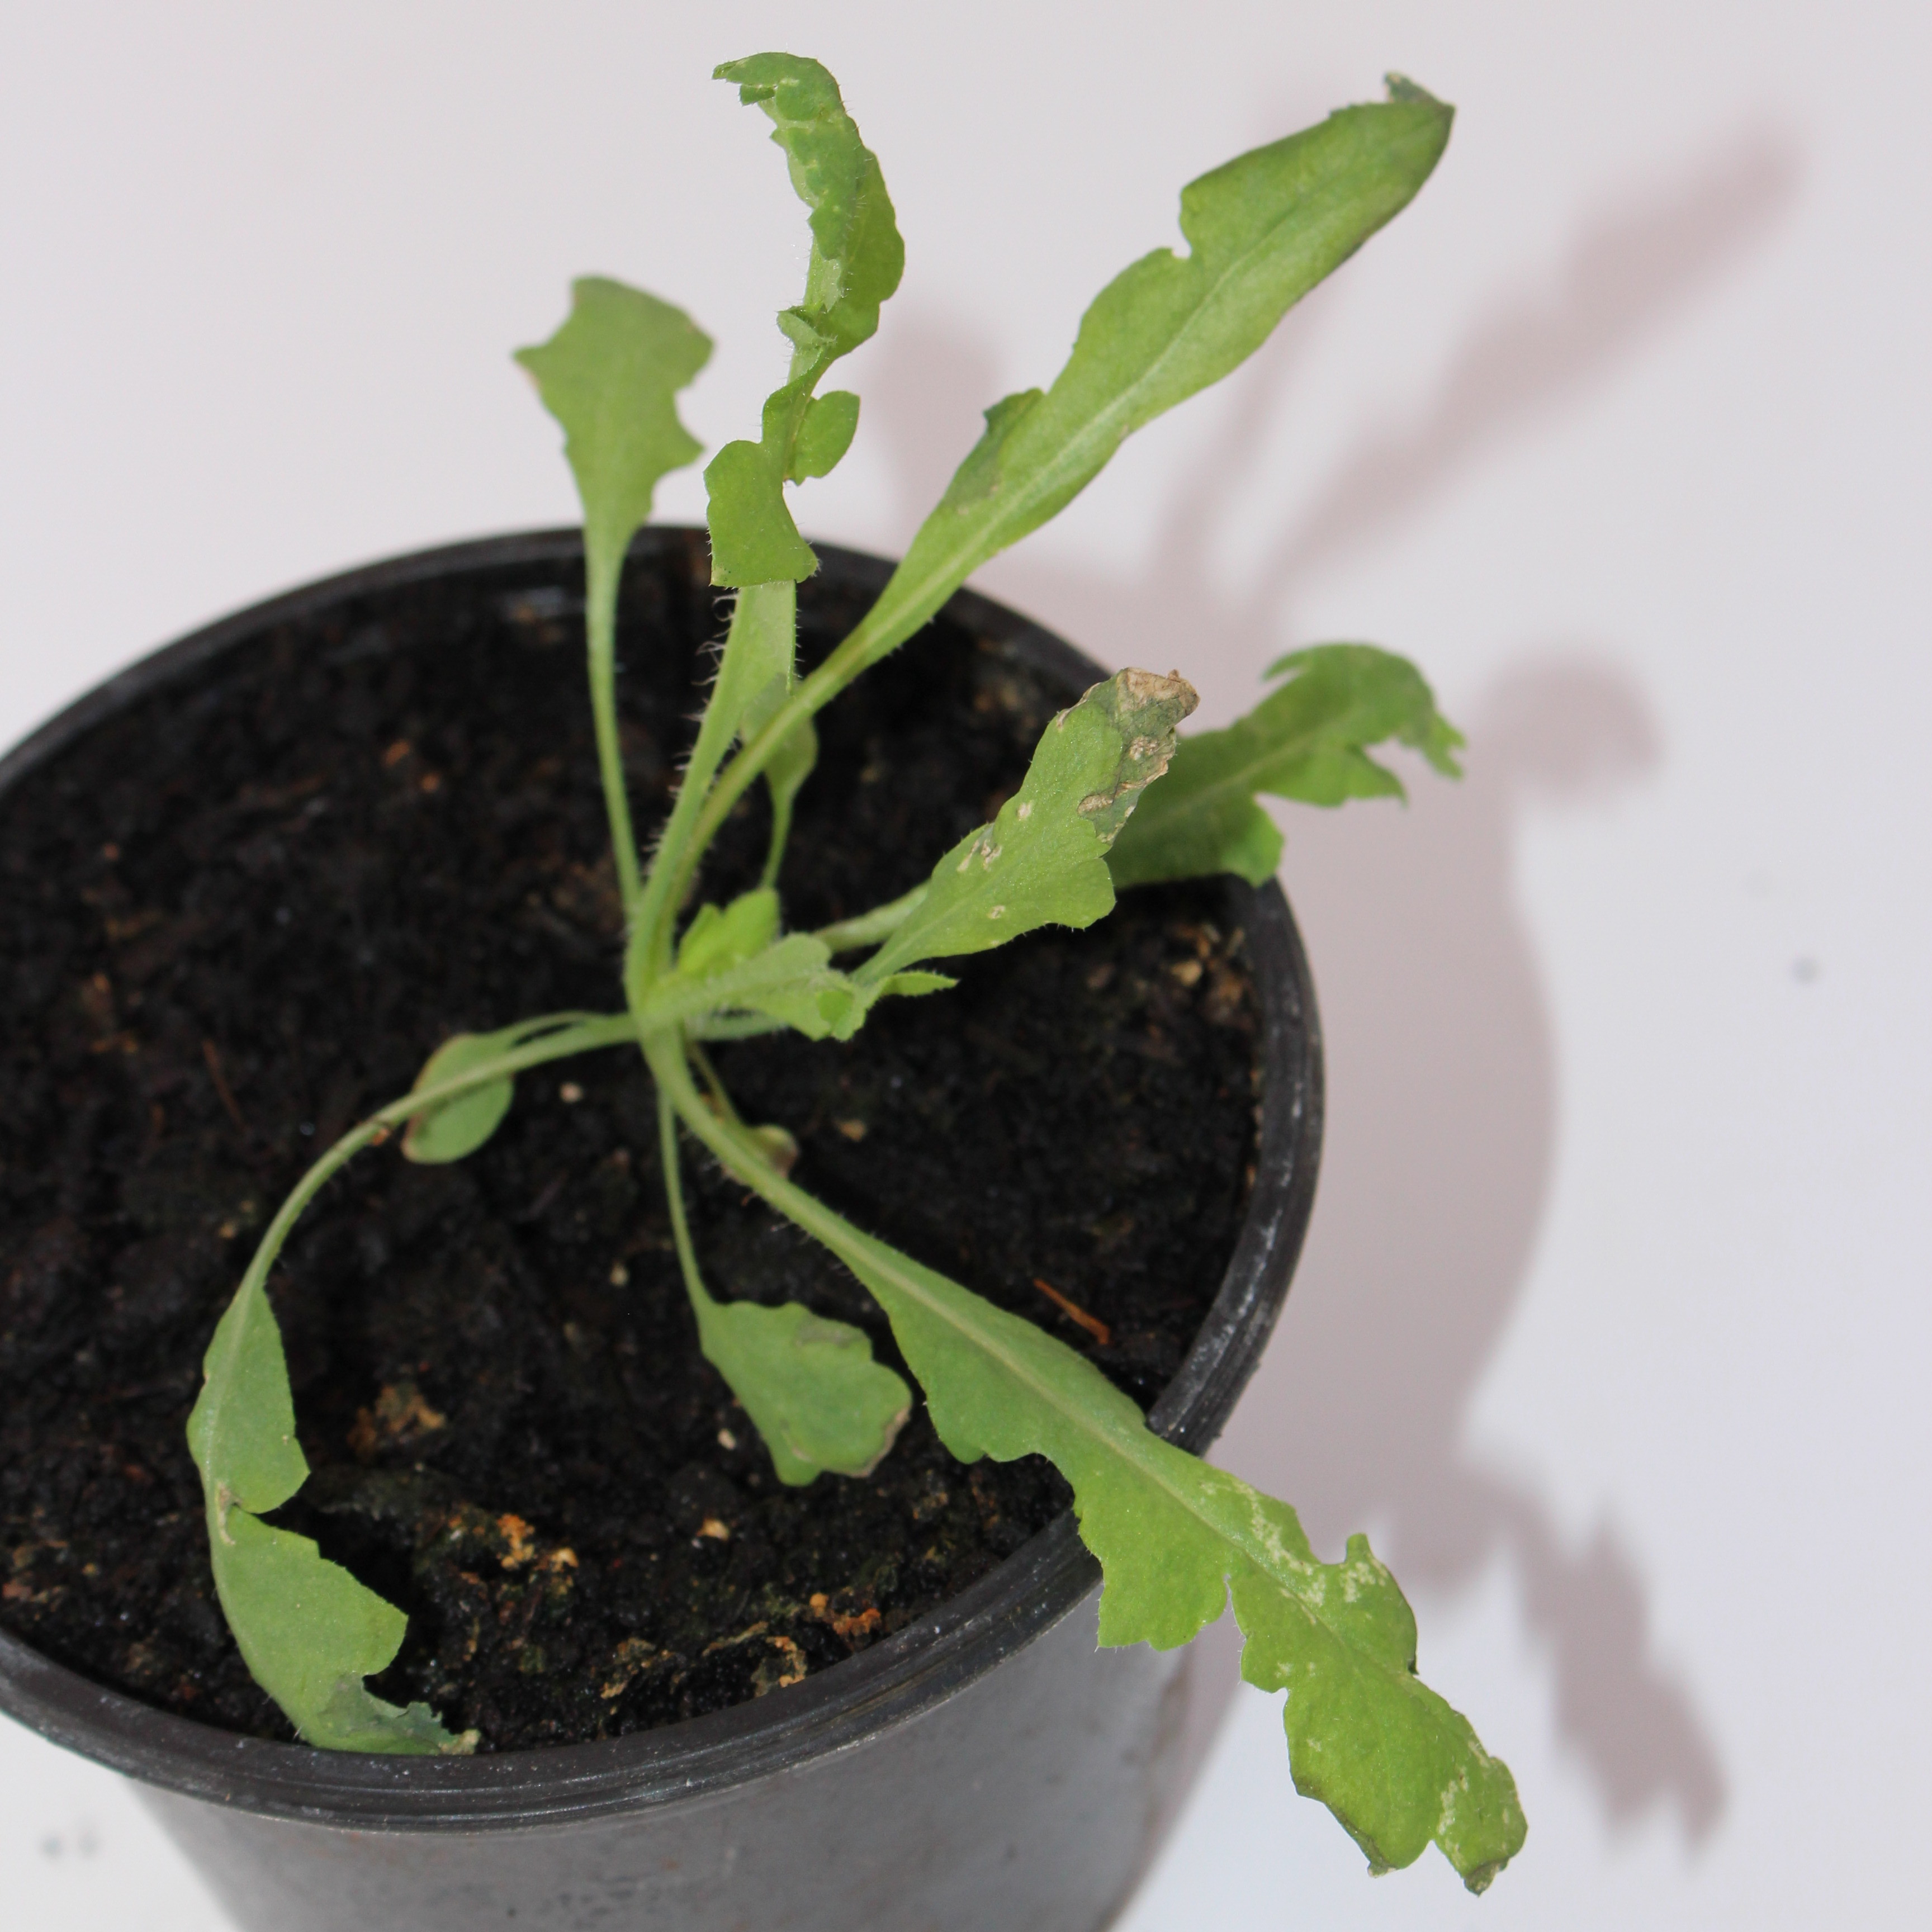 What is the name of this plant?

Papaver rhoeas
